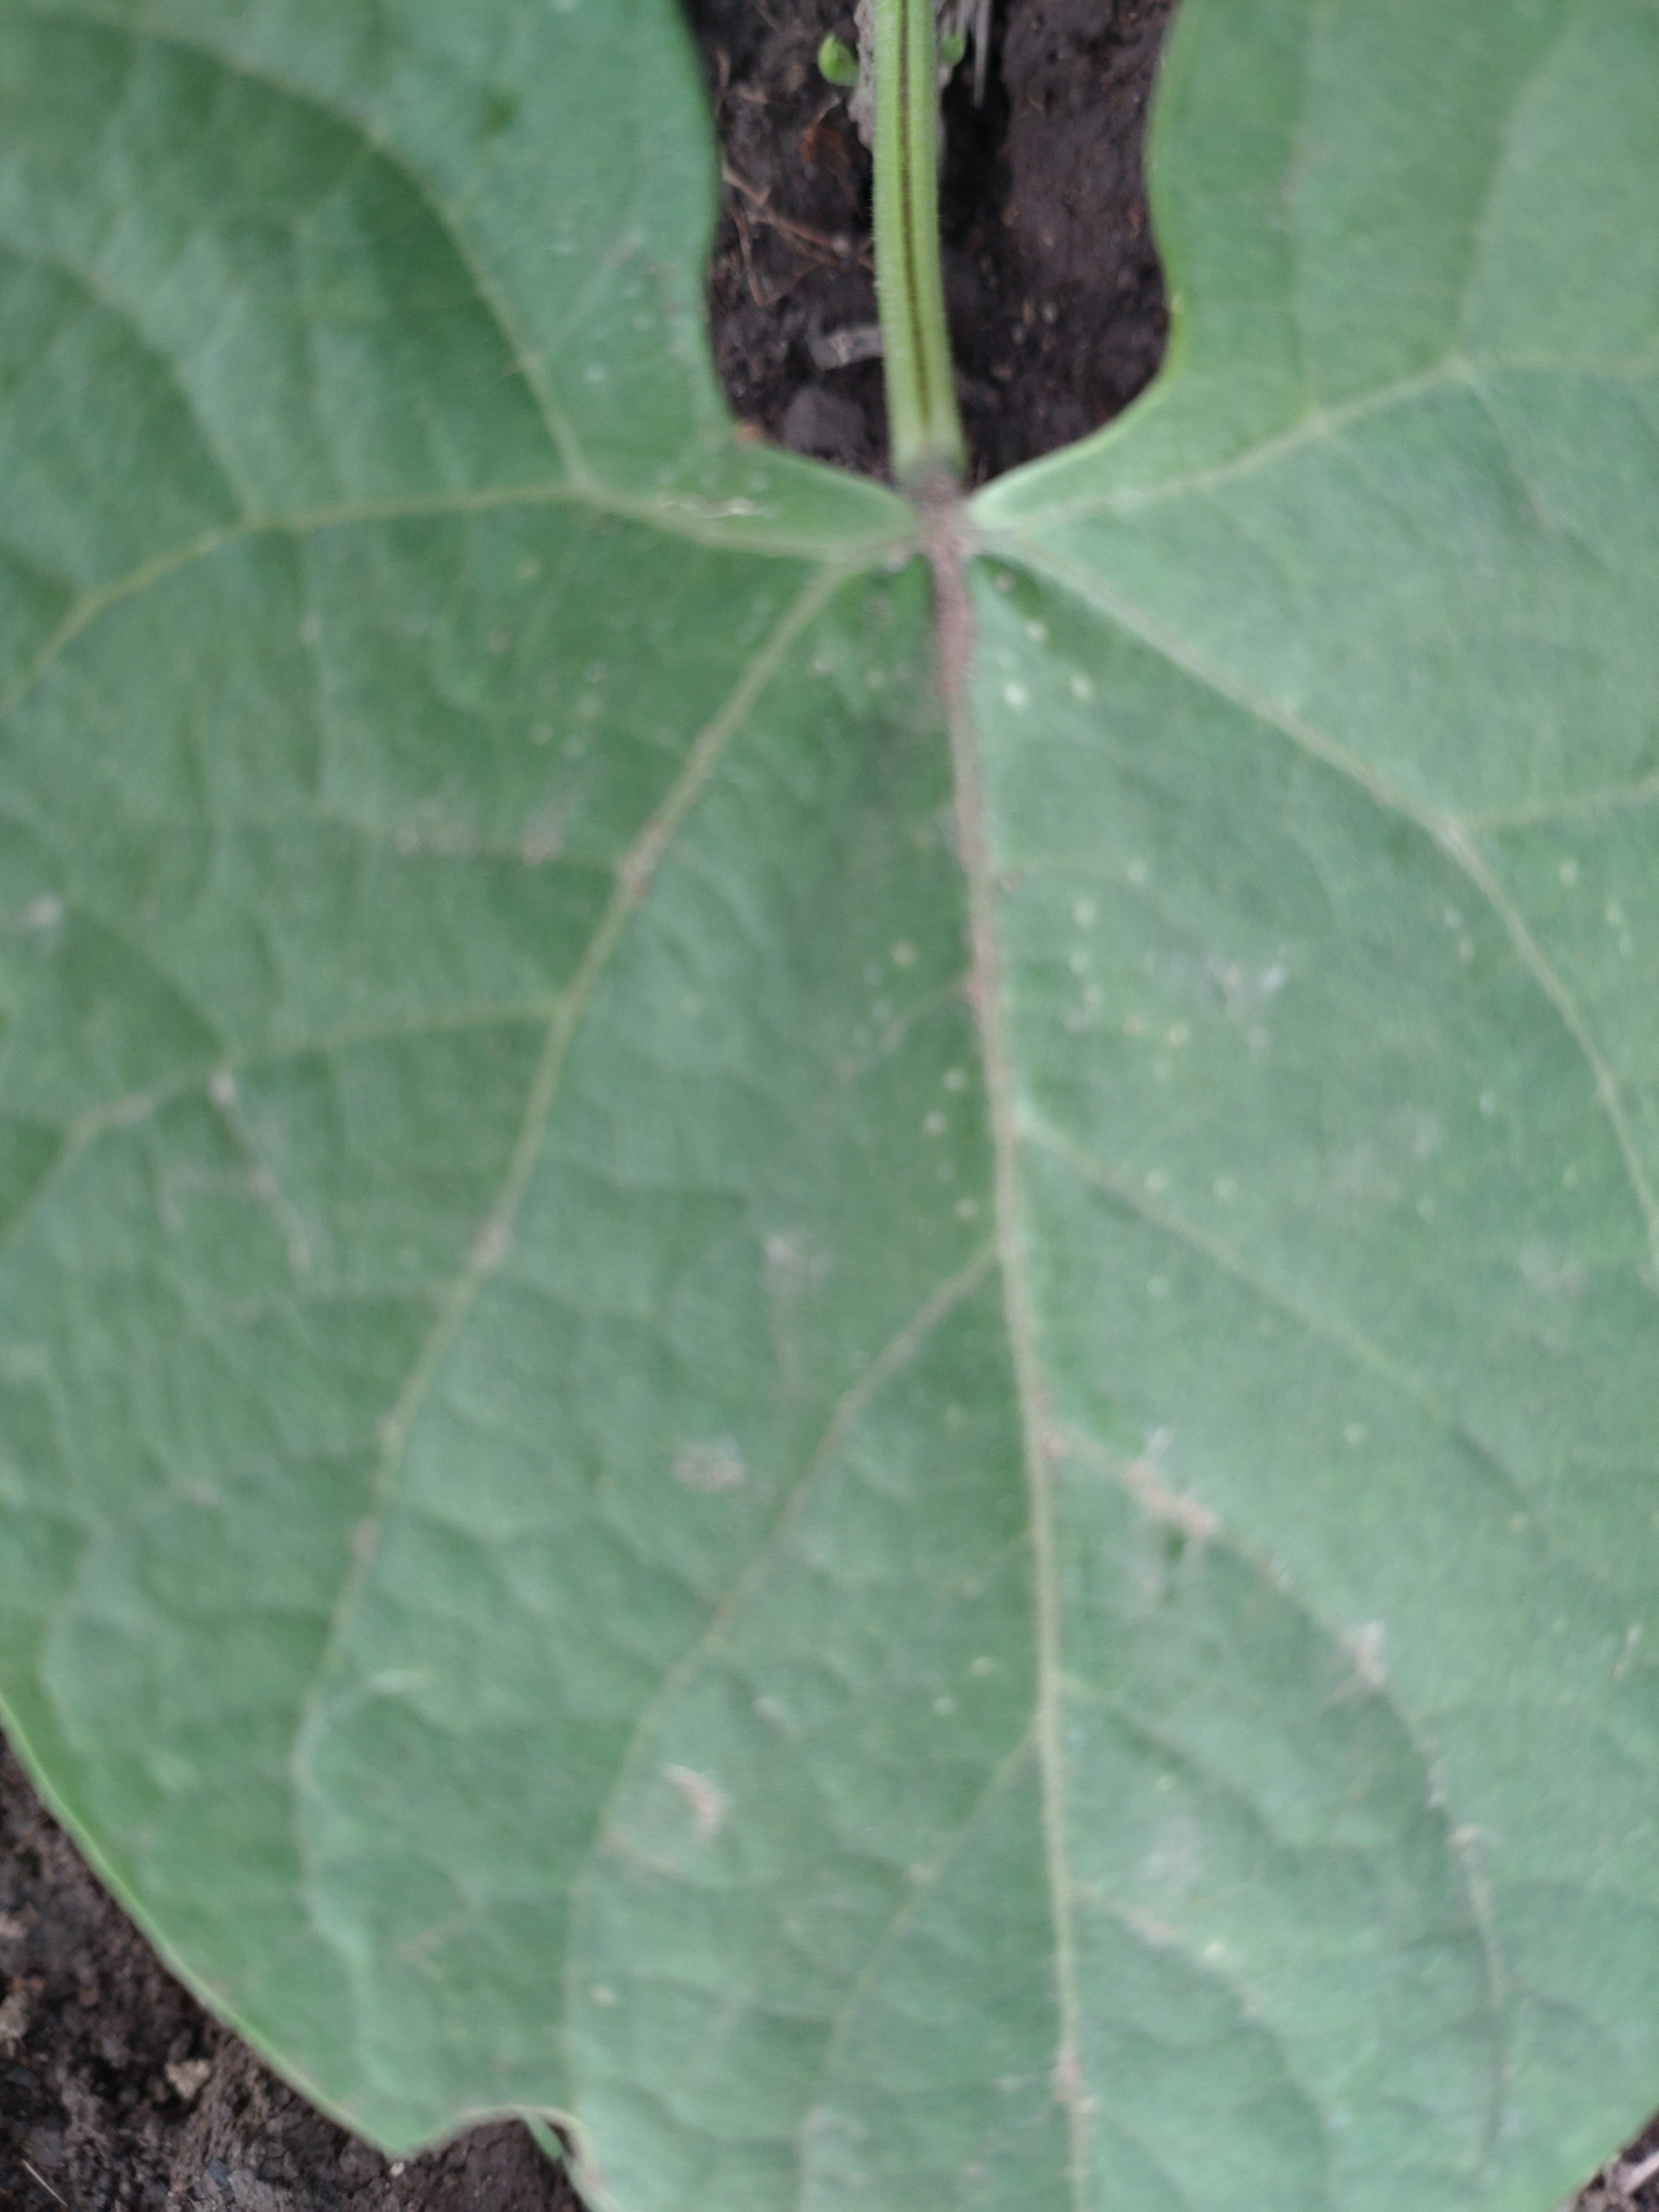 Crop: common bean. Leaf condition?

healthy
